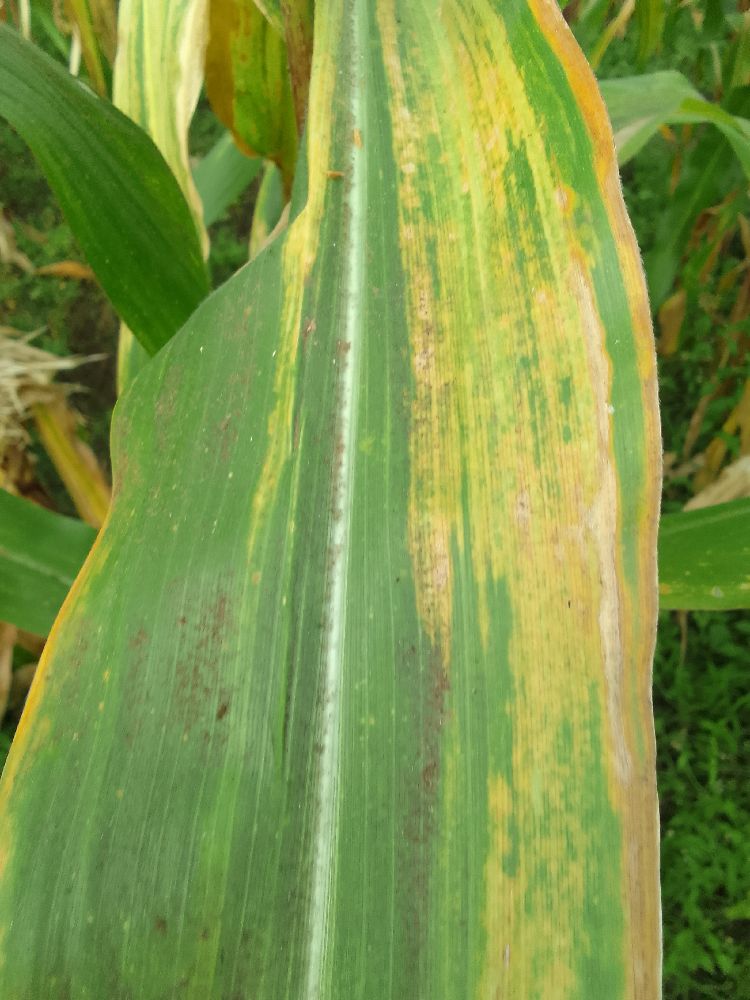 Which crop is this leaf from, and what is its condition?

maize, maize lethal necrosis
